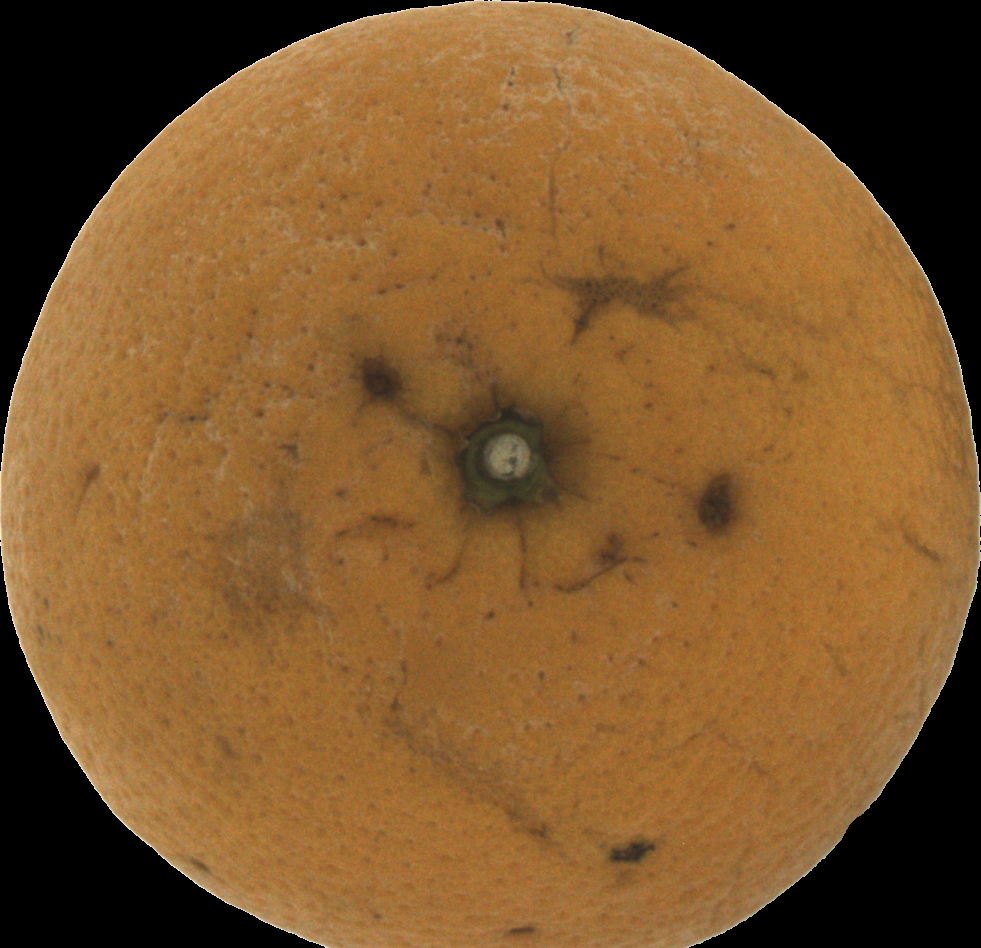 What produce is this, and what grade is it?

orange, bad
